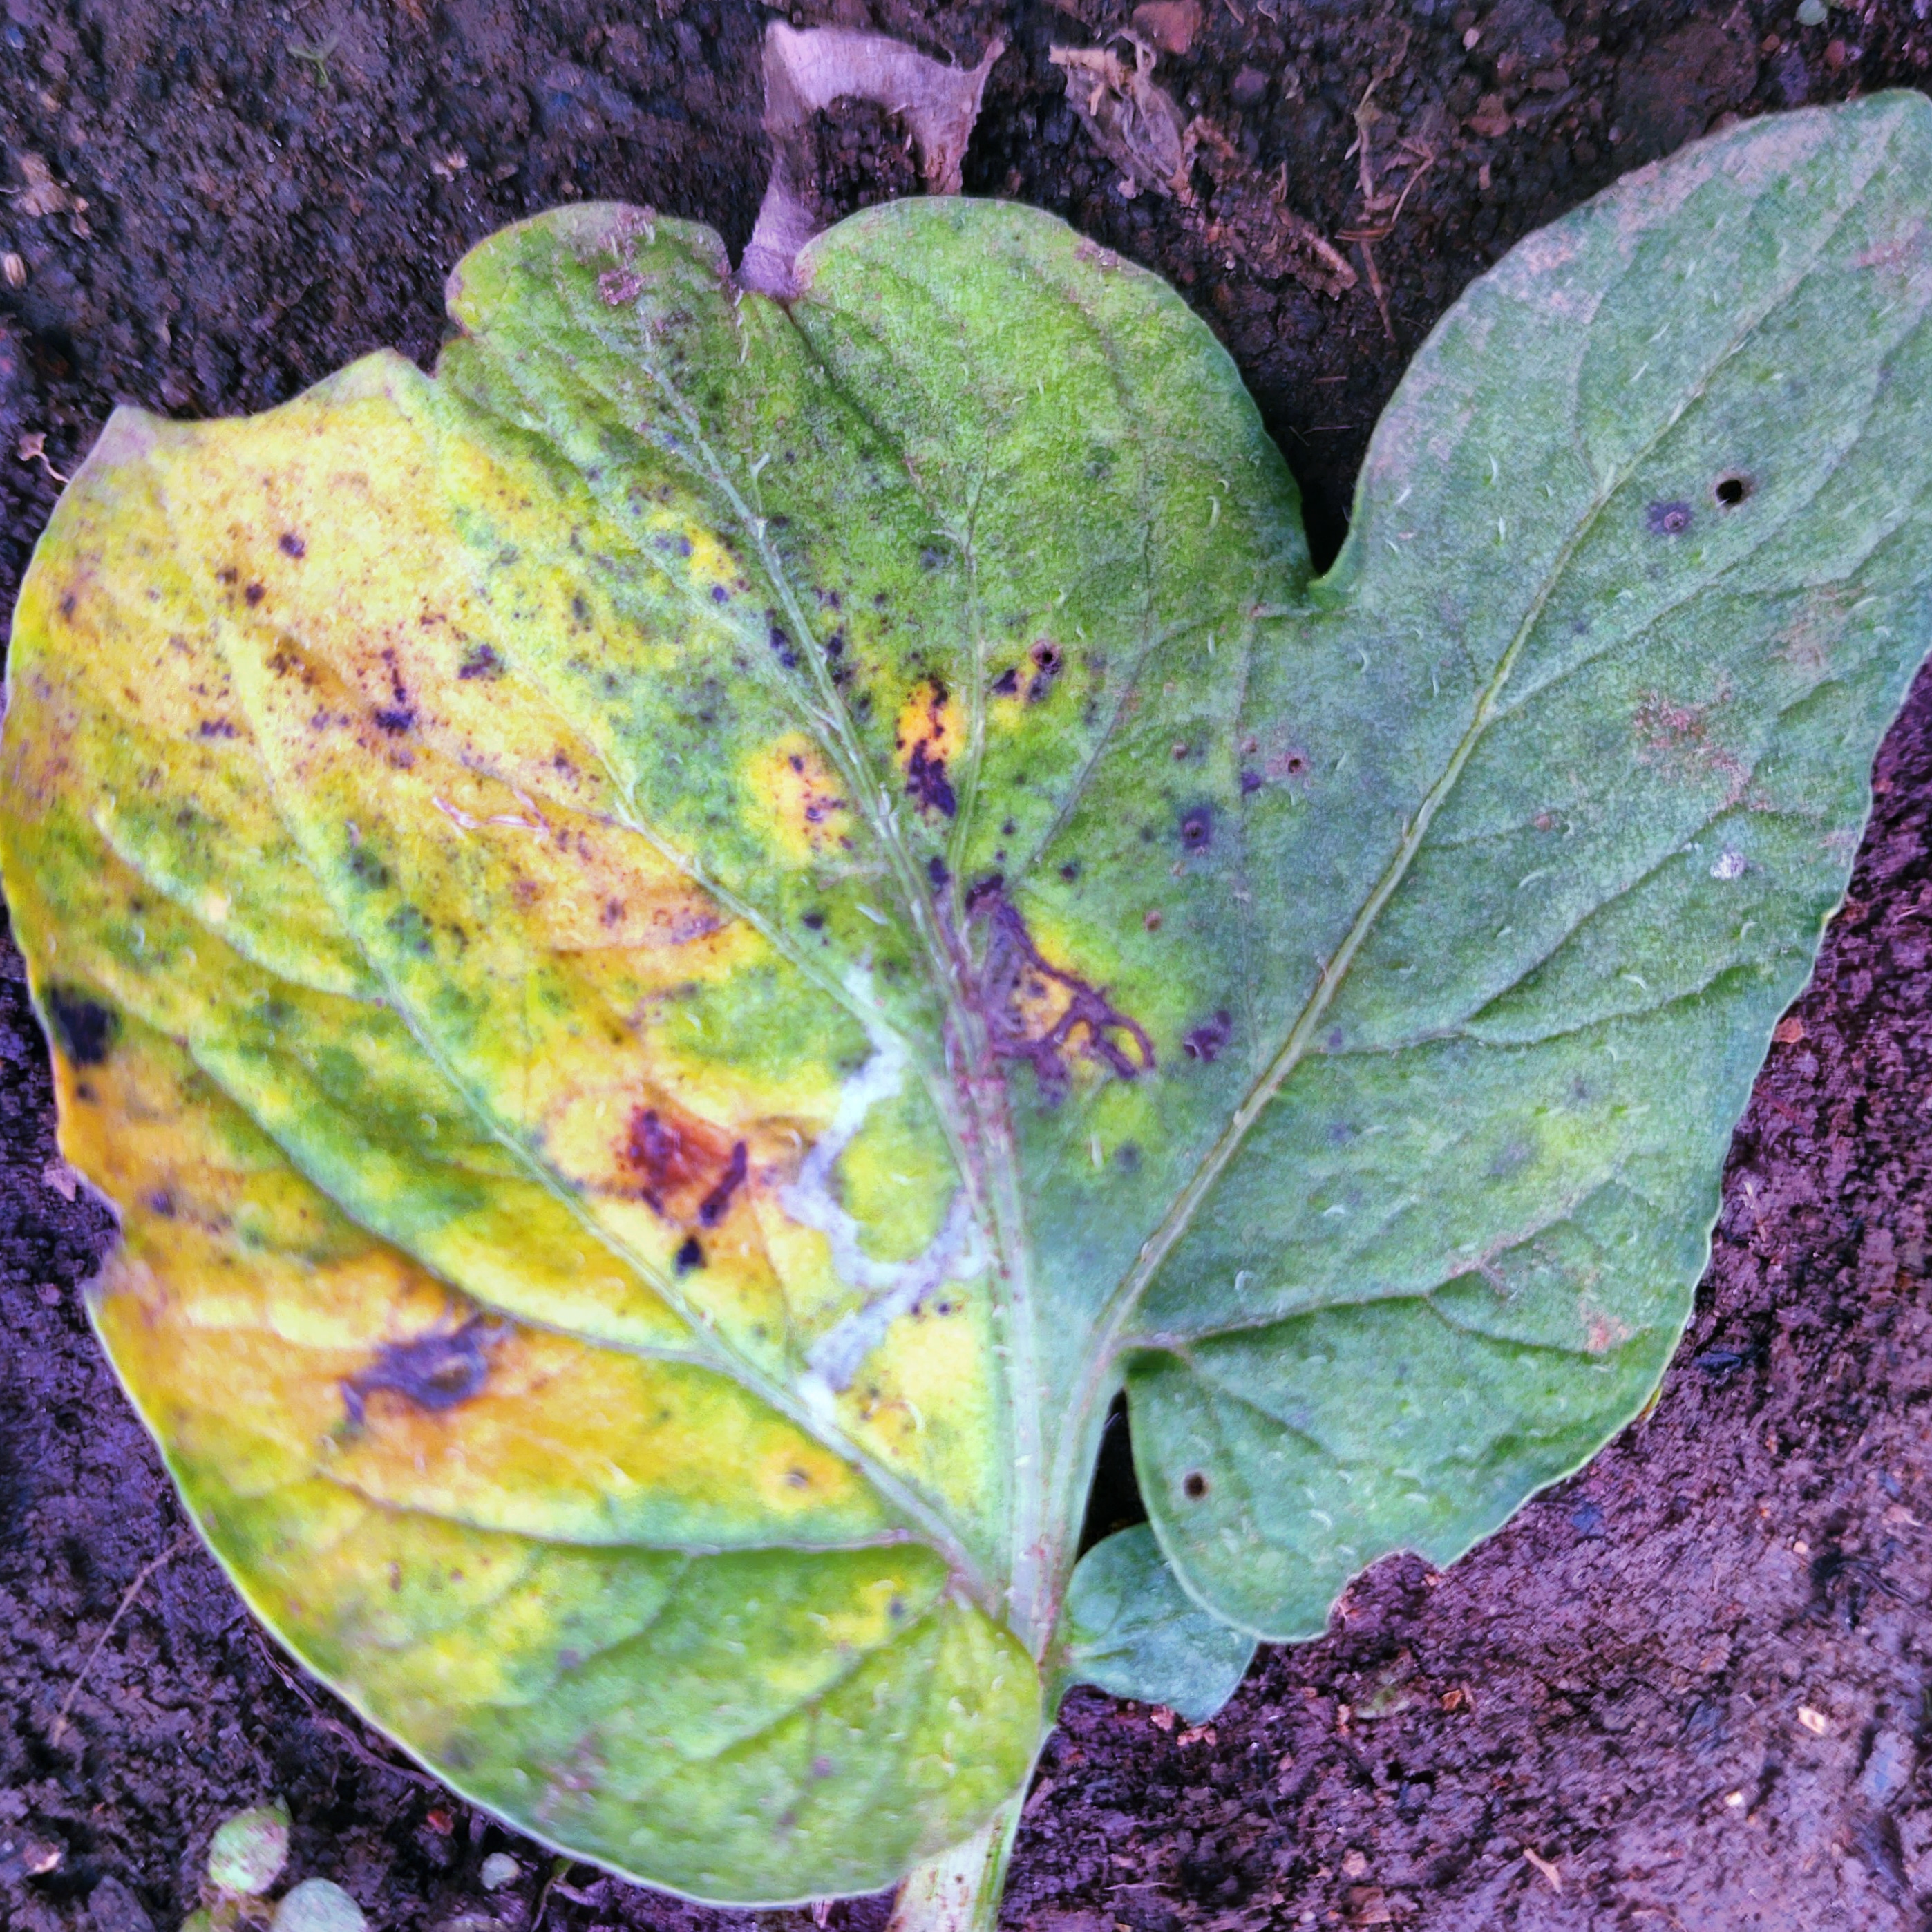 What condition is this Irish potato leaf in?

late blight
